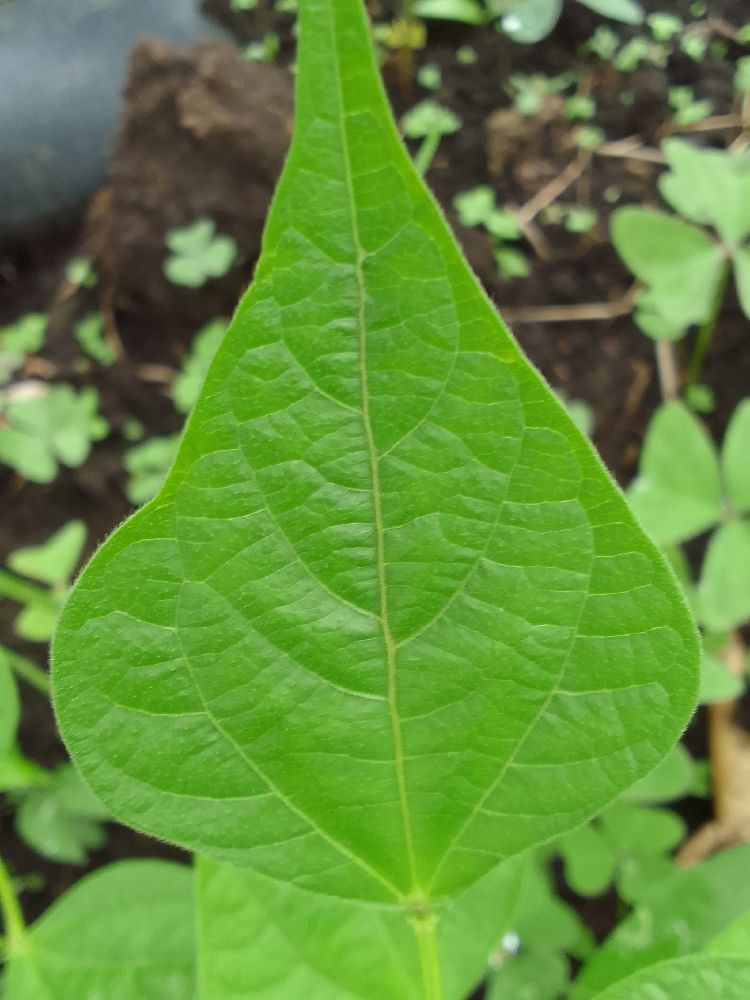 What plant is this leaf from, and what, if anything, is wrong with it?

common bean, healthy
